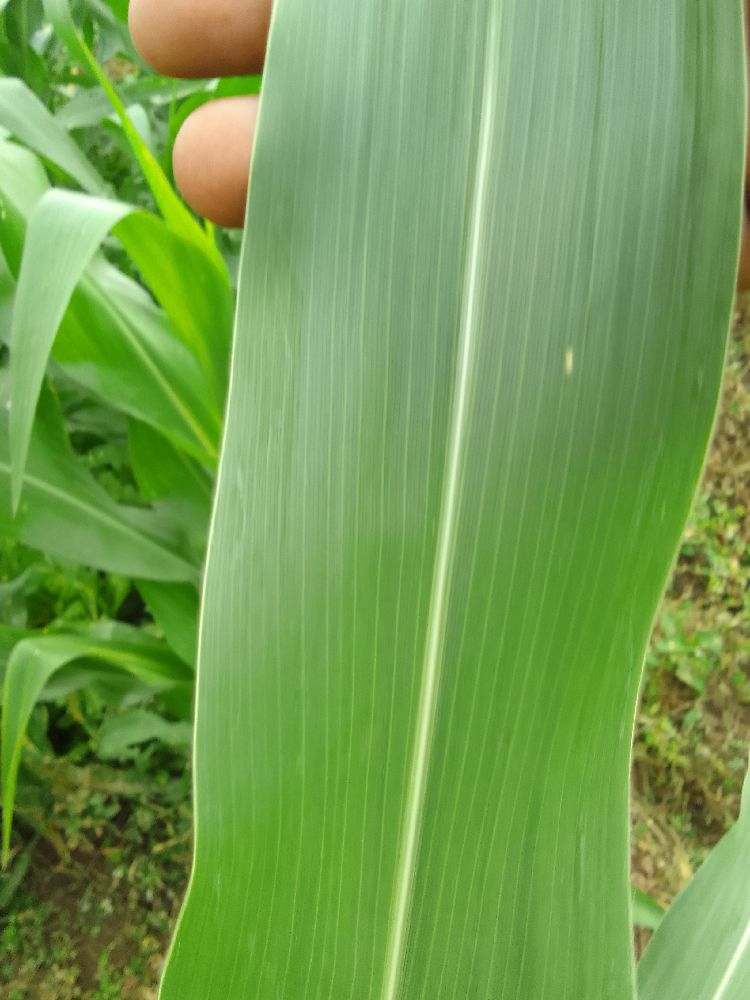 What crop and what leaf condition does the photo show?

maize, healthy
